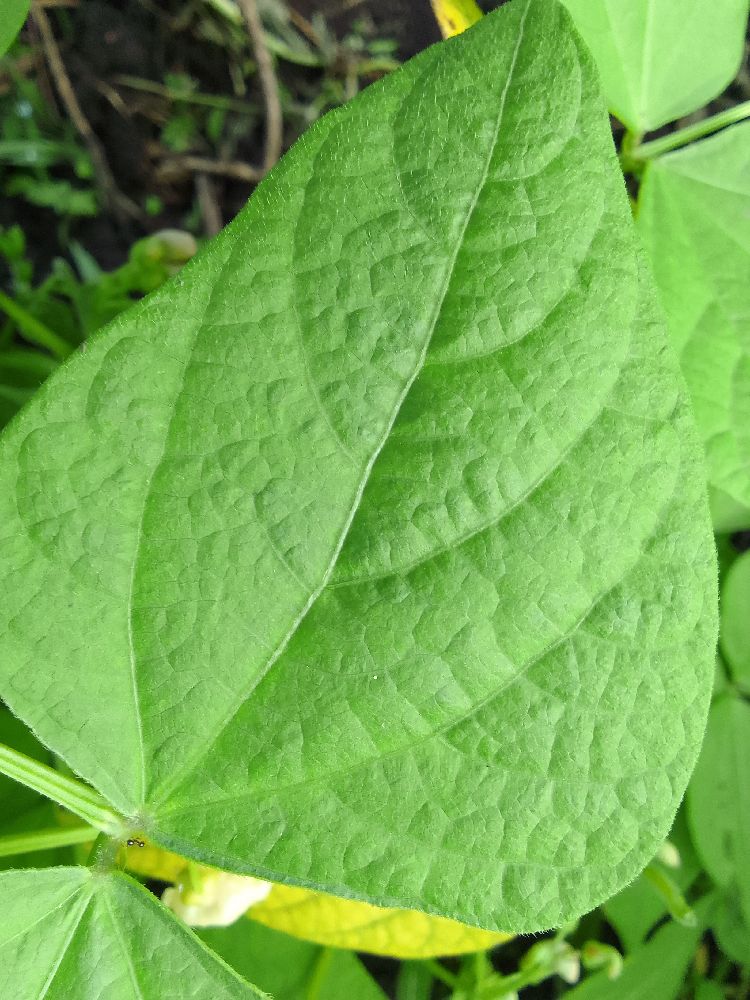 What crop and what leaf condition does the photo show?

common bean, healthy
